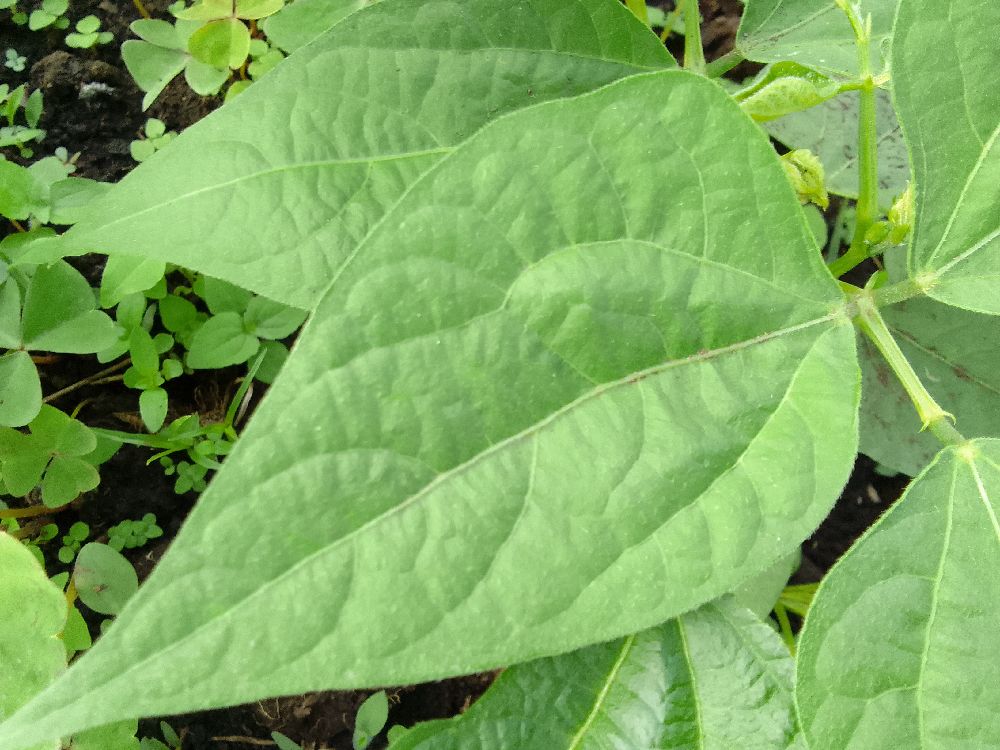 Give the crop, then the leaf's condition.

common bean, healthy
